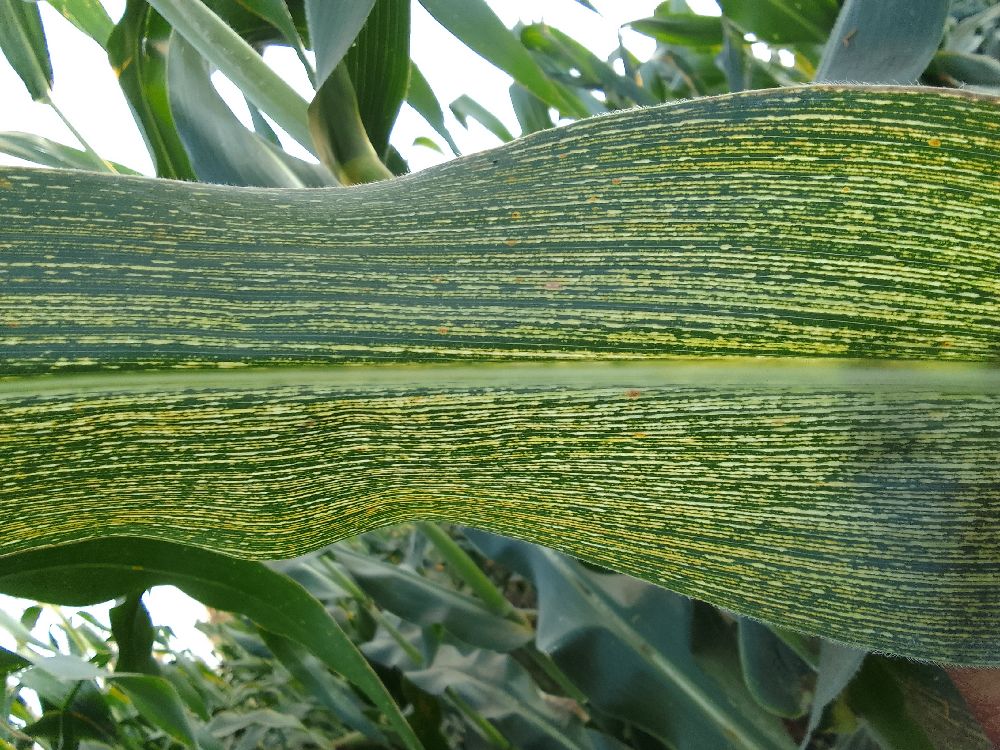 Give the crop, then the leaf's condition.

maize, maize streak virus
